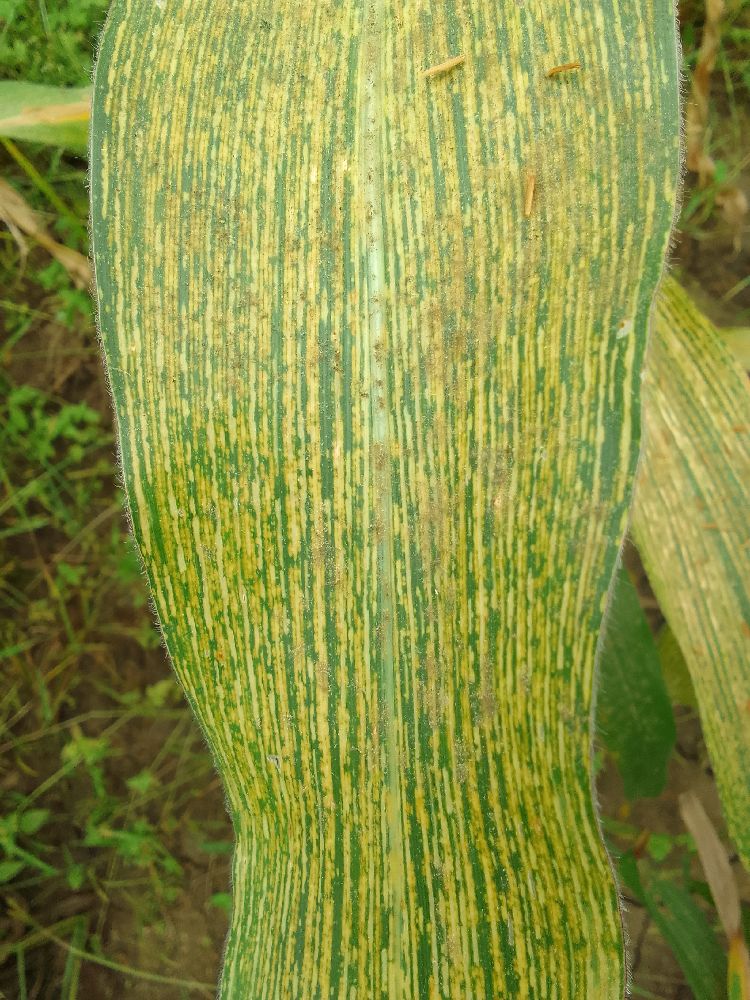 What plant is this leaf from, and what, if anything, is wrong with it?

maize, maize streak virus
